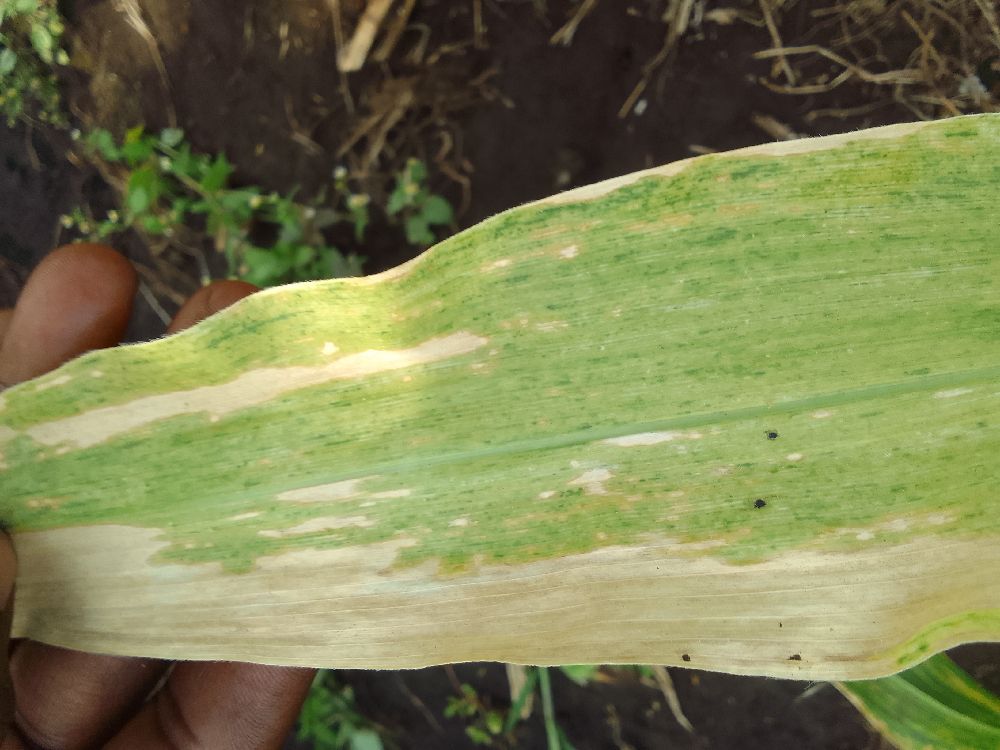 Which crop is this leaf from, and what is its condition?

maize, maize lethal necrosis
